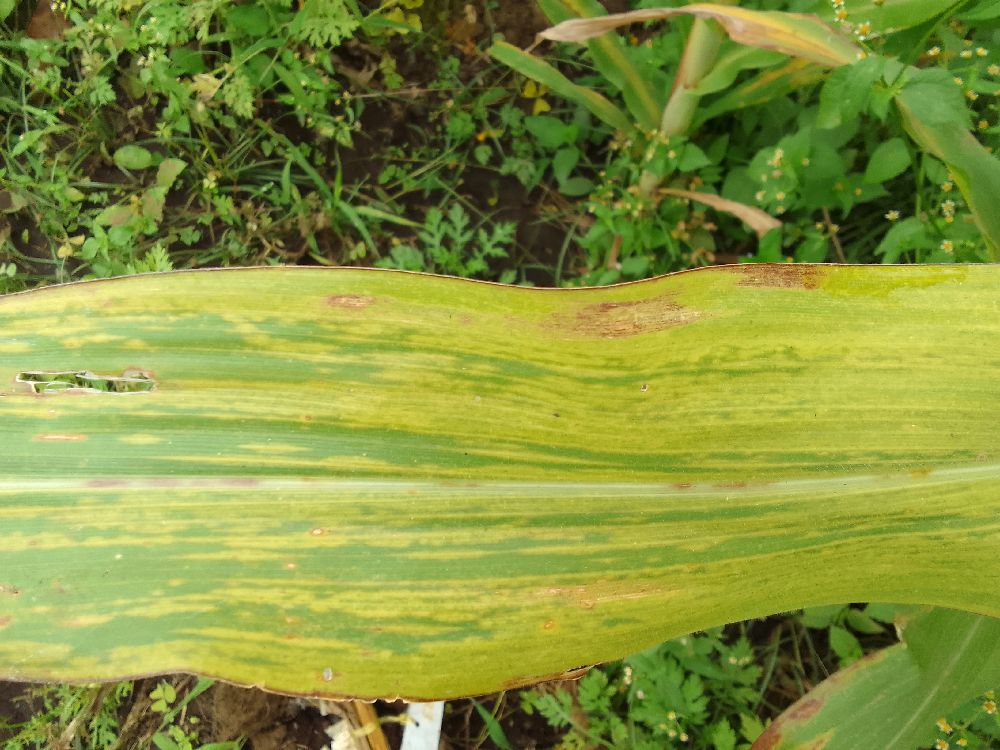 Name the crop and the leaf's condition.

maize, maize lethal necrosis
